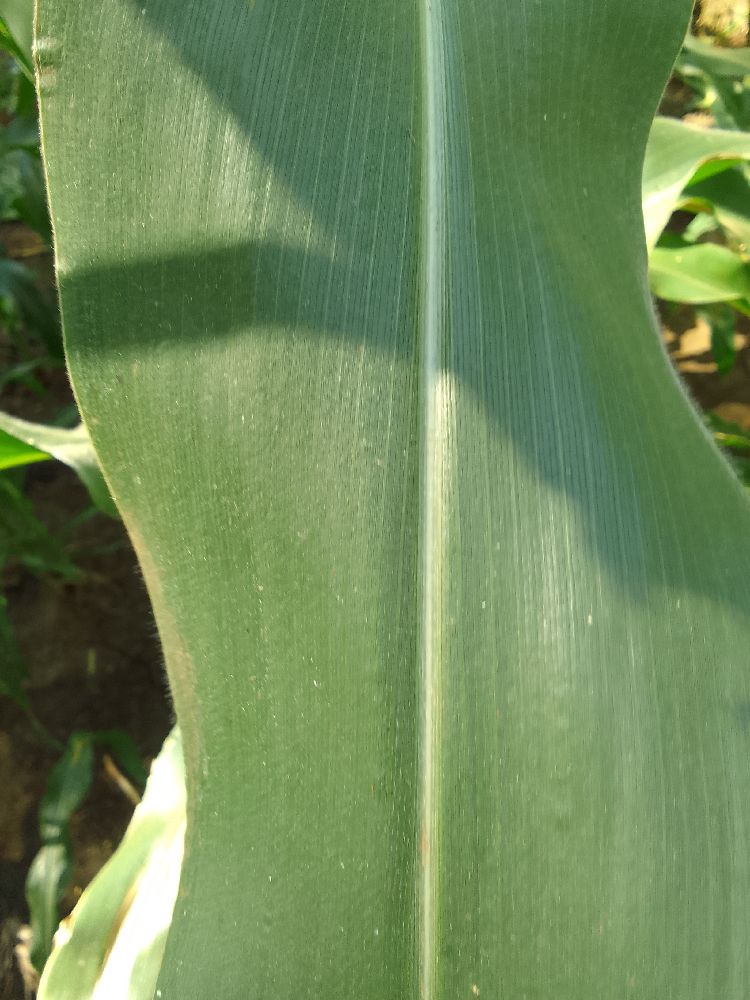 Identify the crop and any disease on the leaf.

maize, healthy
